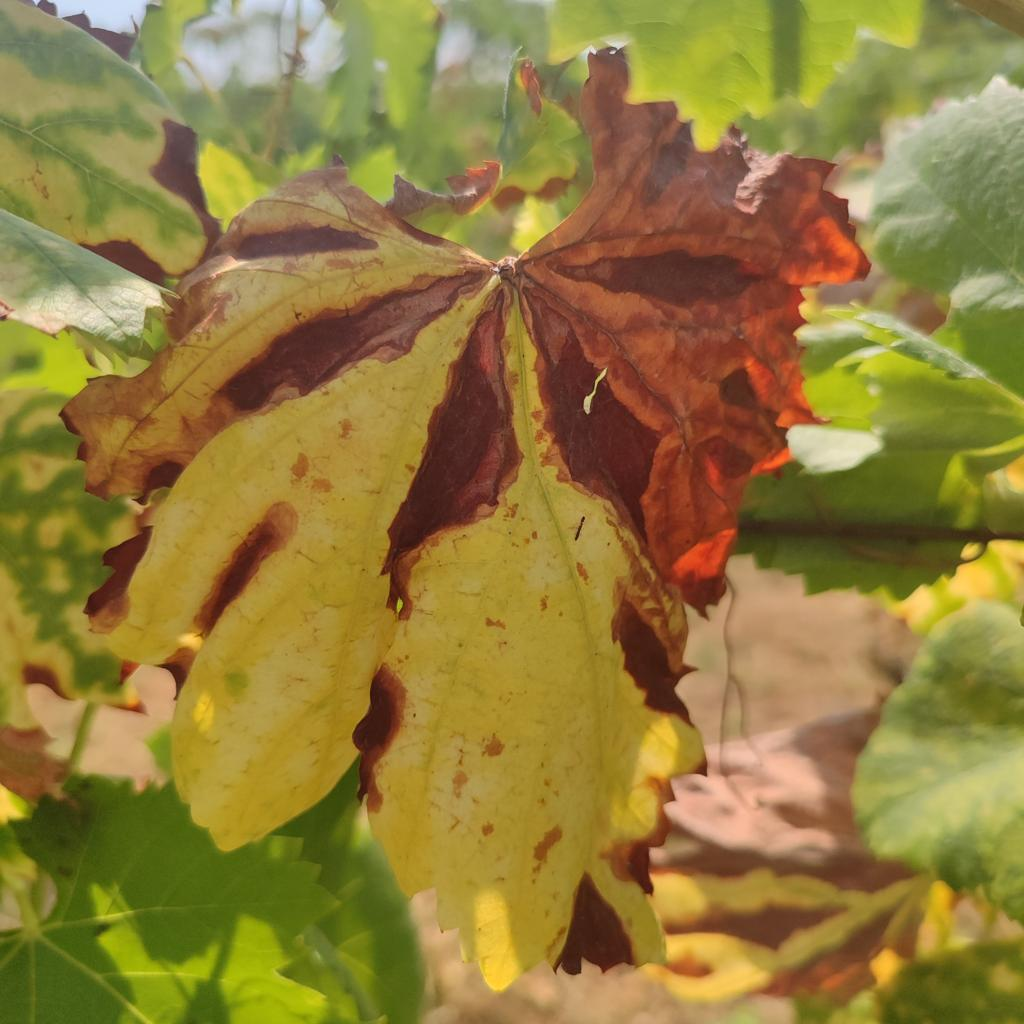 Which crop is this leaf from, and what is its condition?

grapevine, esca complex
